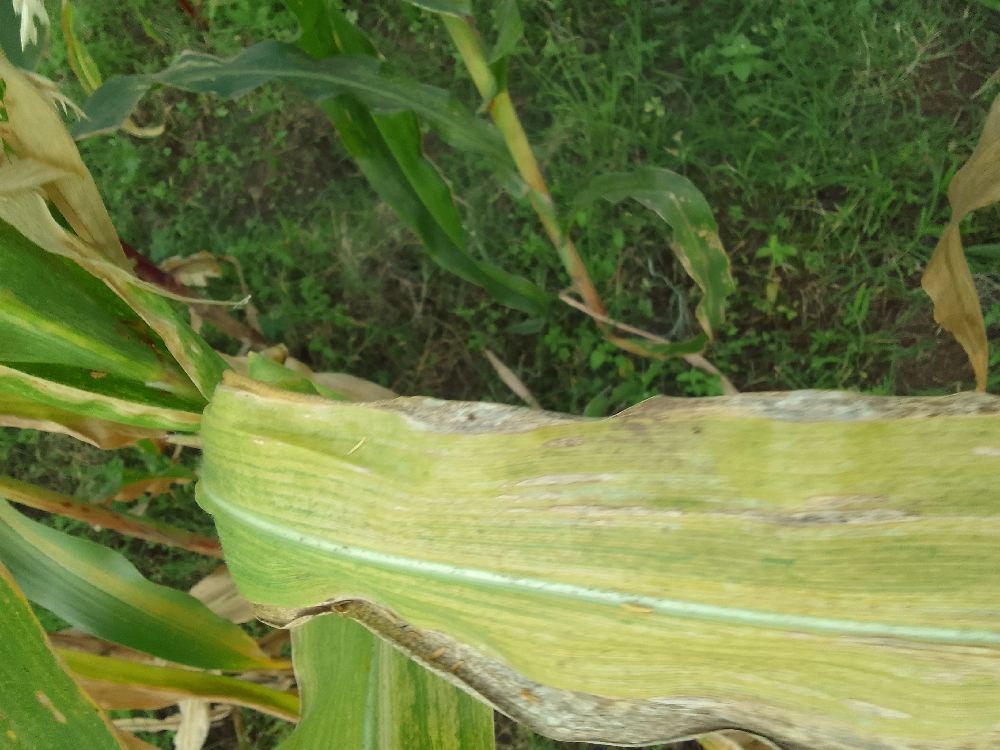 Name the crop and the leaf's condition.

maize, maize lethal necrosis
